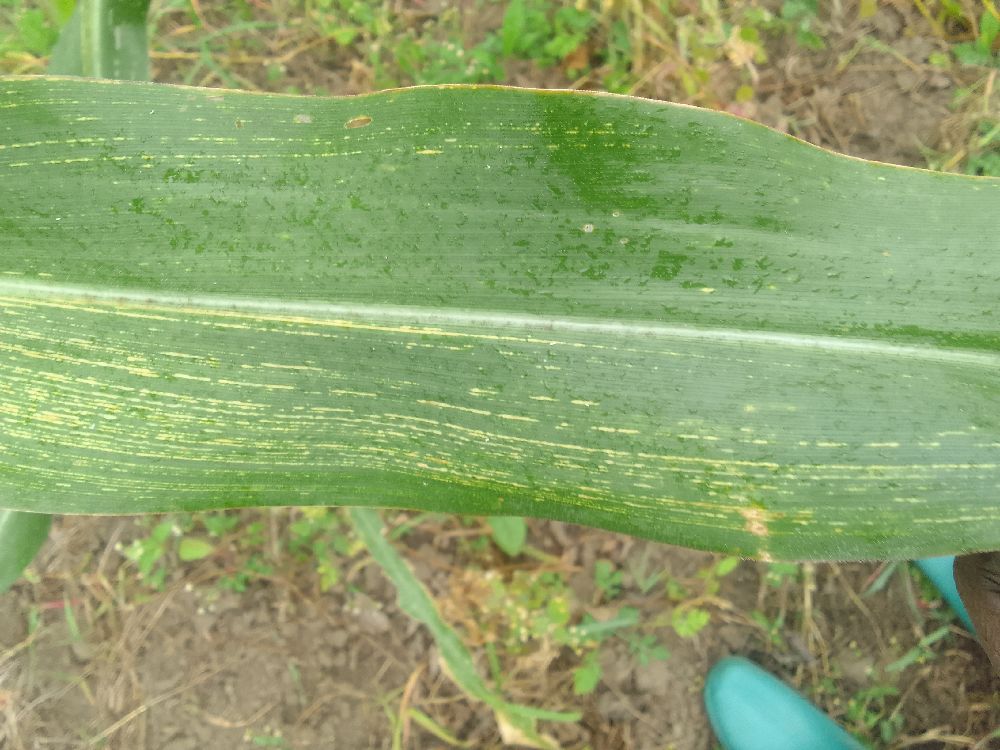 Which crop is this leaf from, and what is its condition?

maize, maize streak virus
